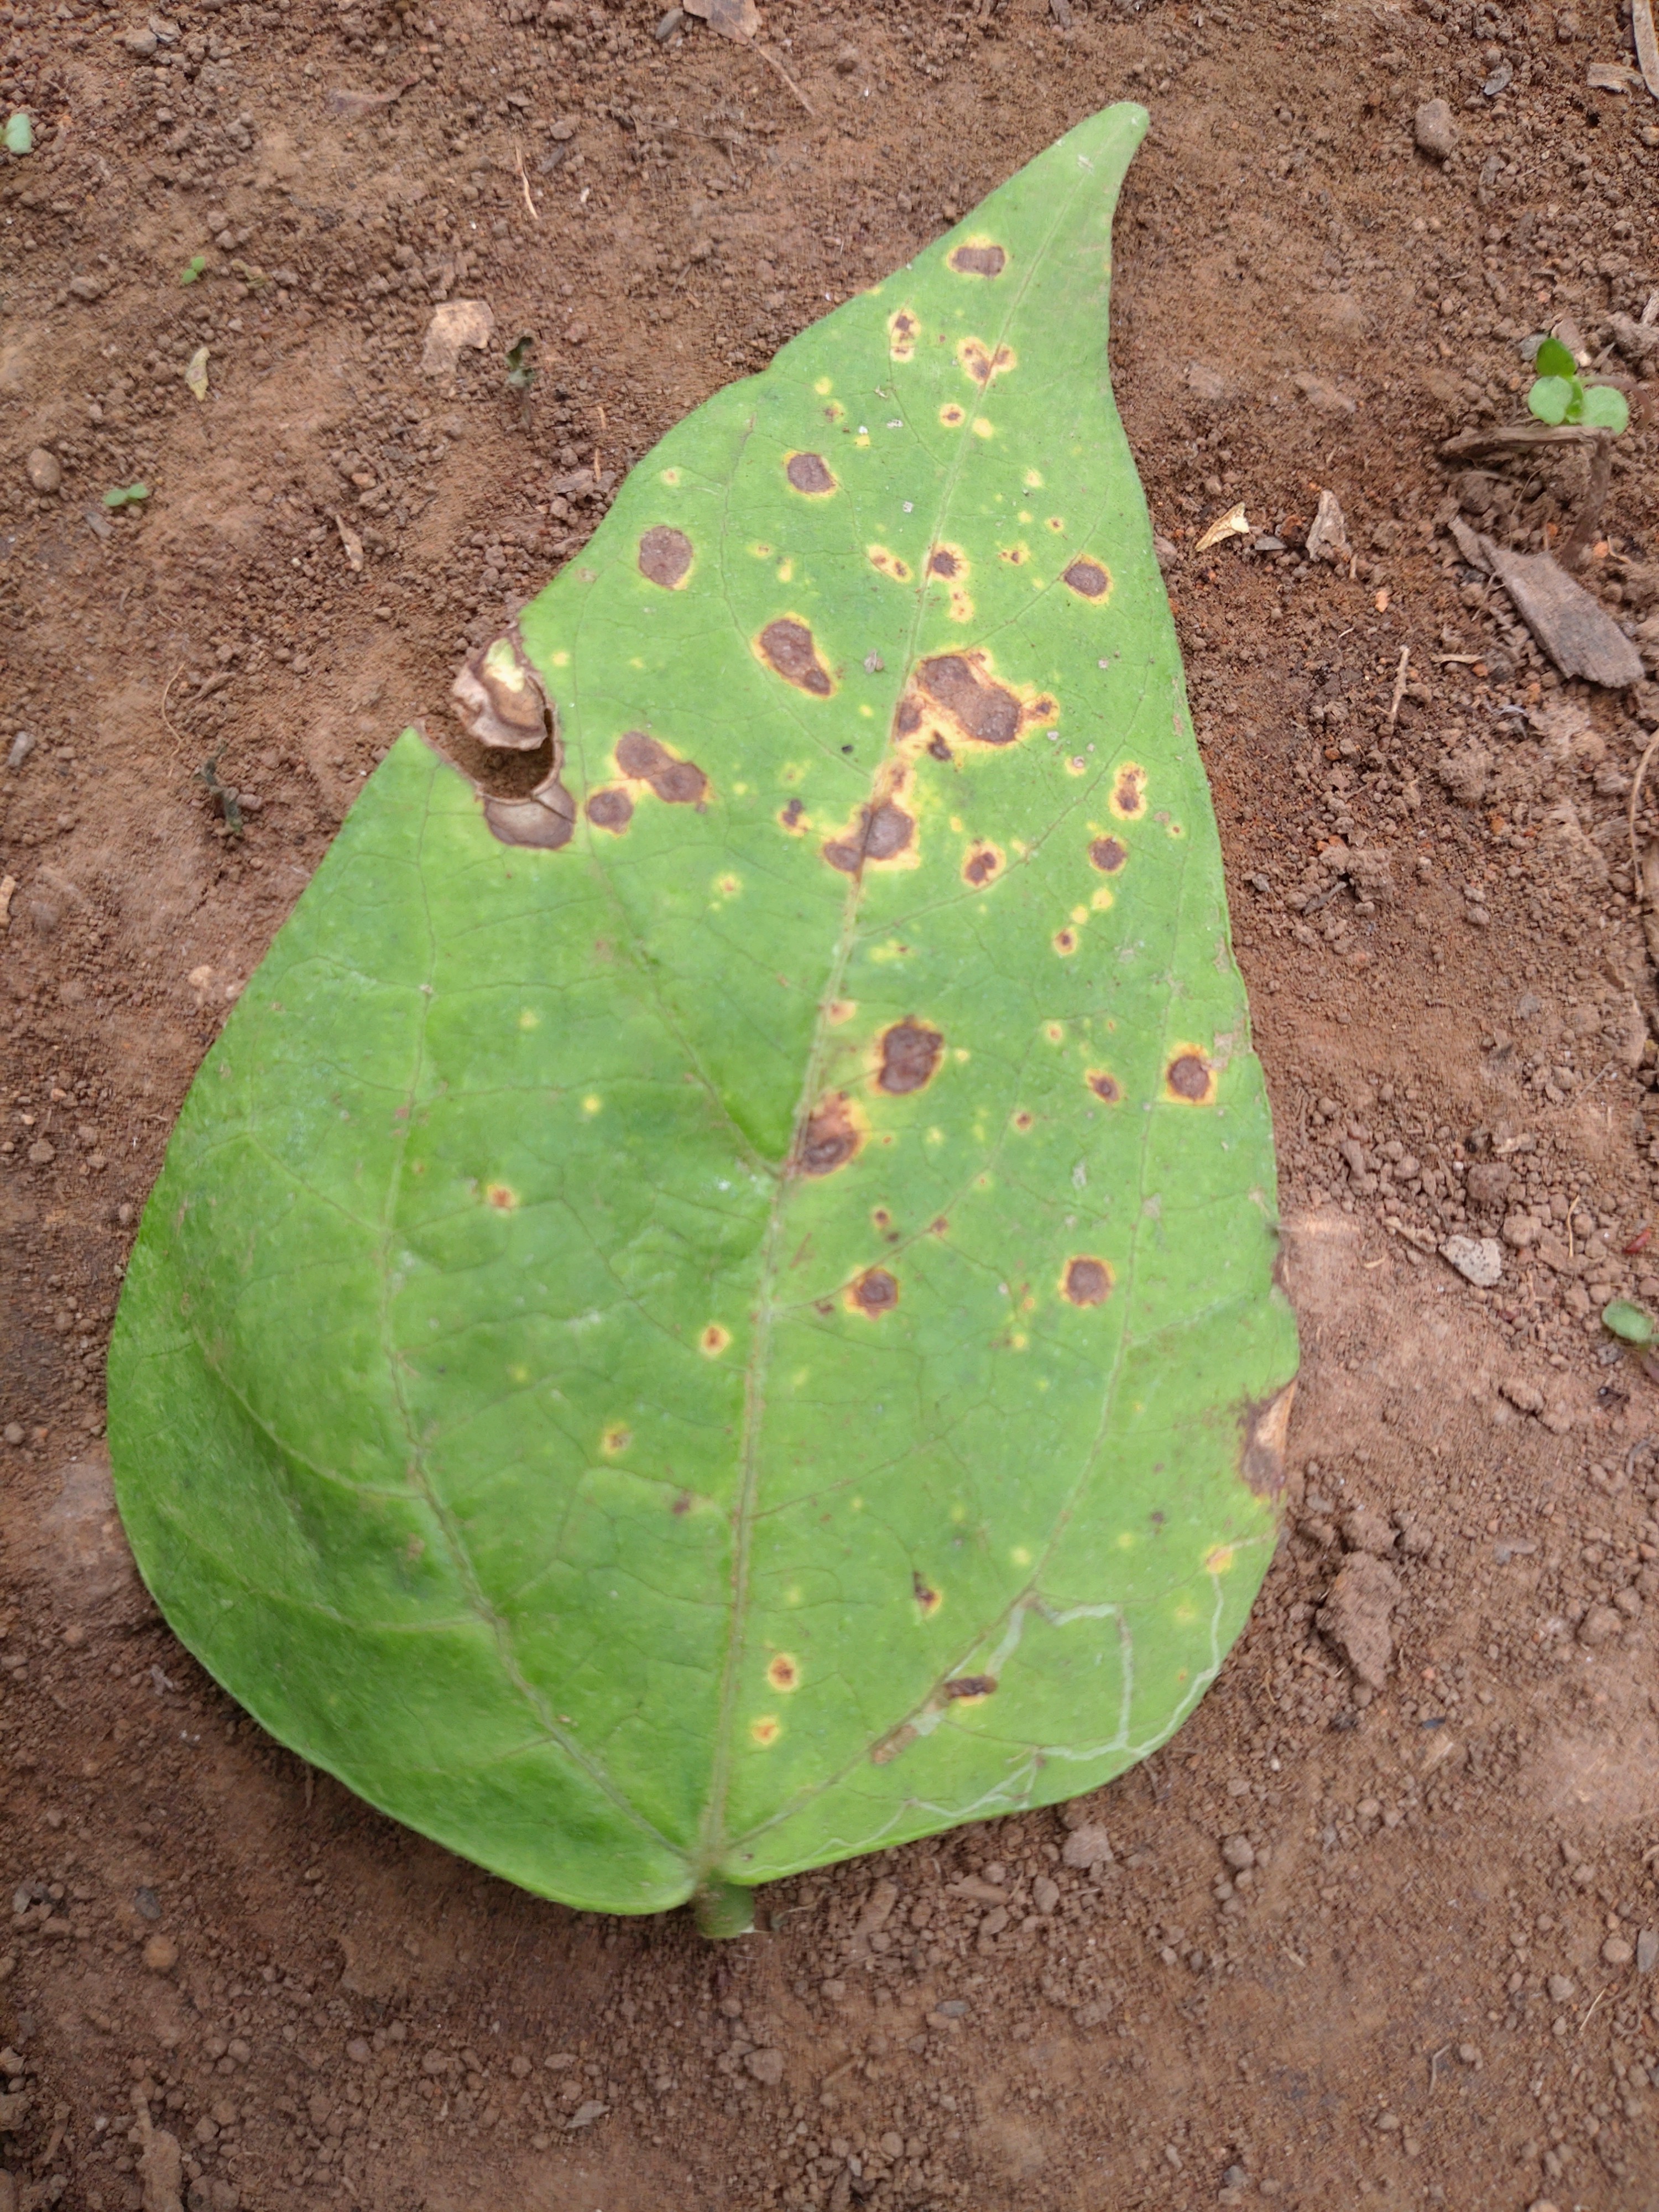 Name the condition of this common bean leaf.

rust
